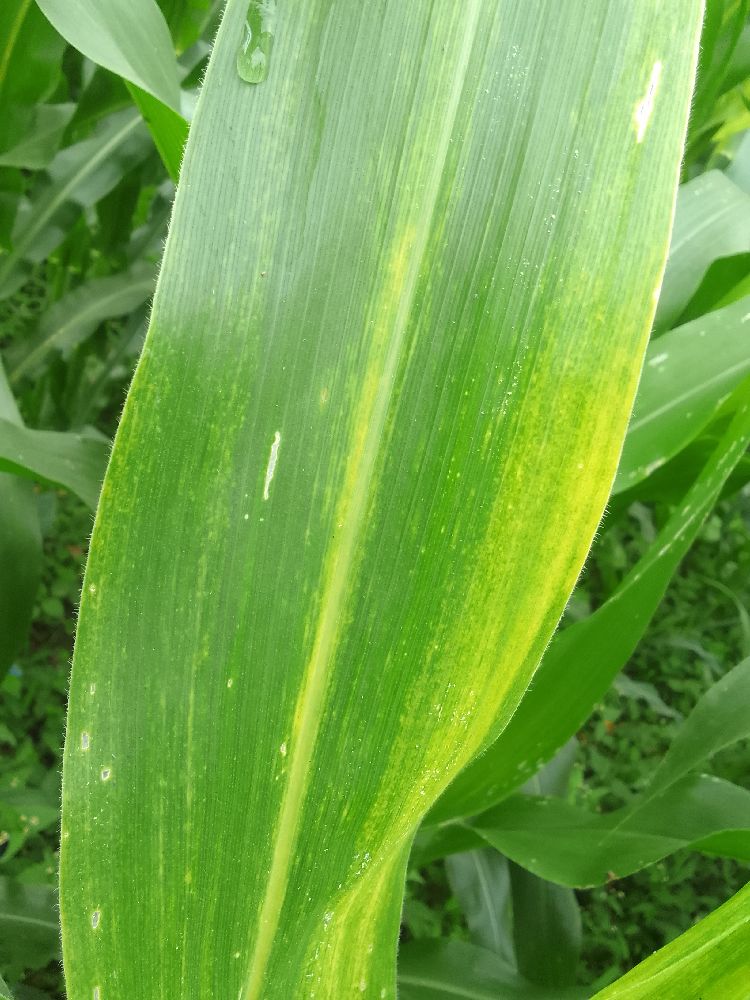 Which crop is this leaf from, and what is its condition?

maize, maize lethal necrosis
